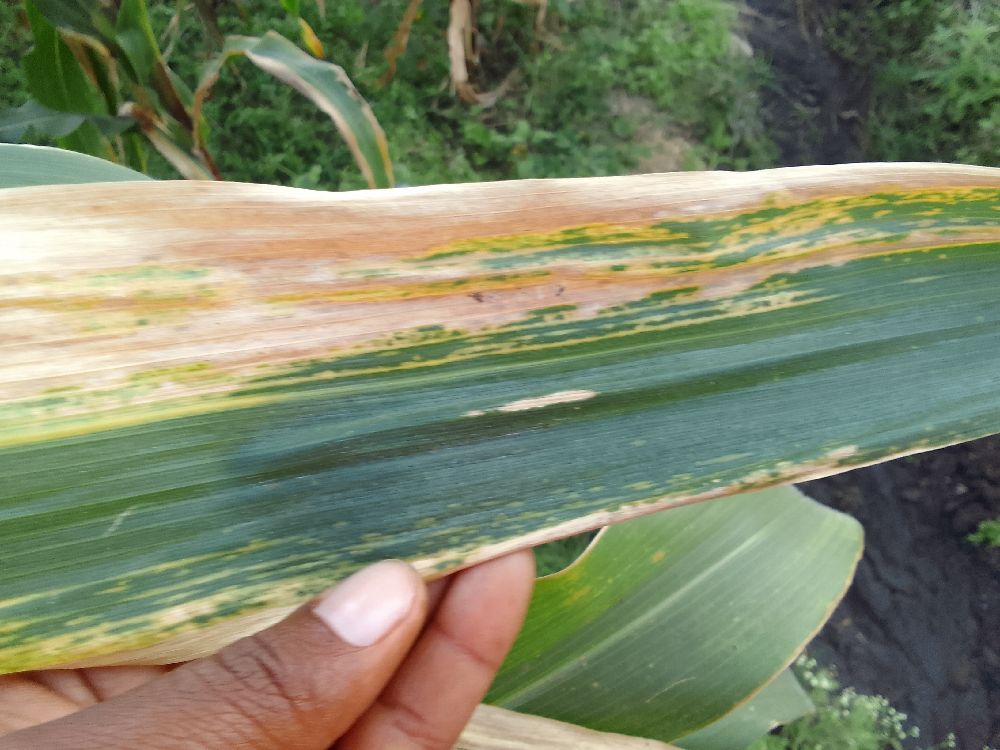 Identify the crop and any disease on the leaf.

maize, maize lethal necrosis
